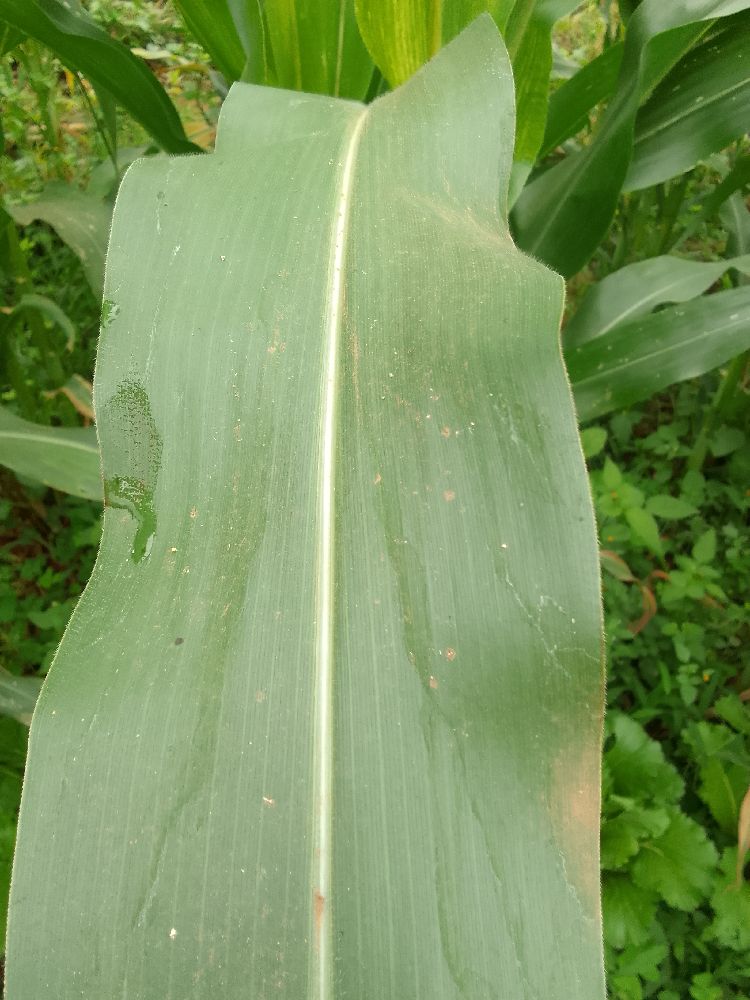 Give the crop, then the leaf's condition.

maize, healthy
